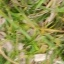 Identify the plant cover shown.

grass
